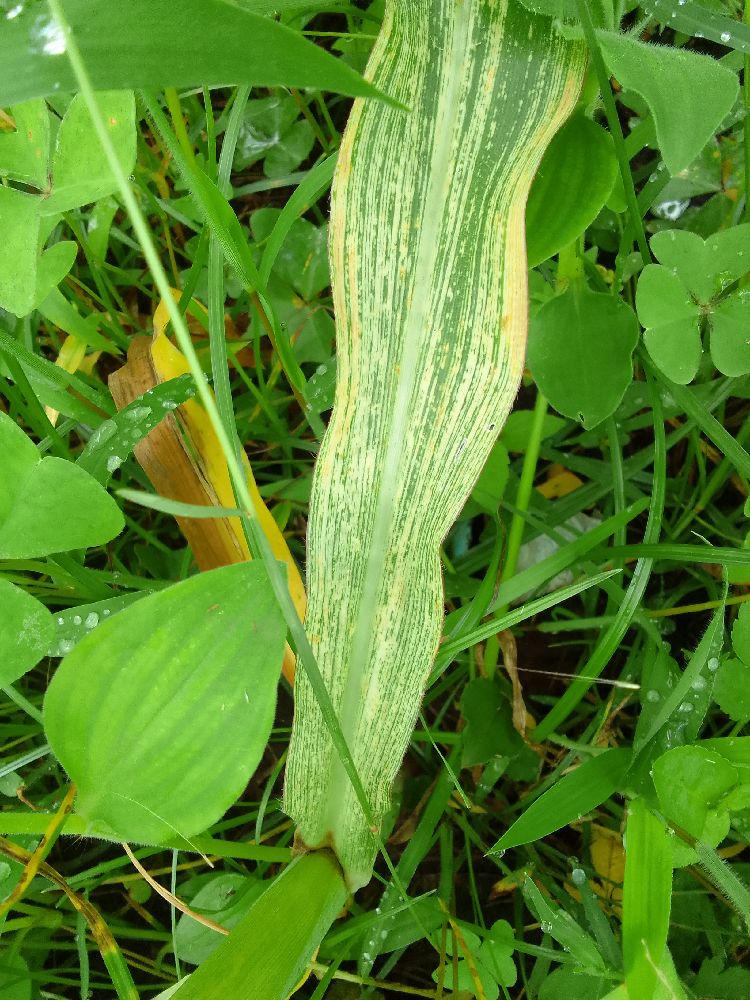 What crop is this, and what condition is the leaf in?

maize, maize streak virus
